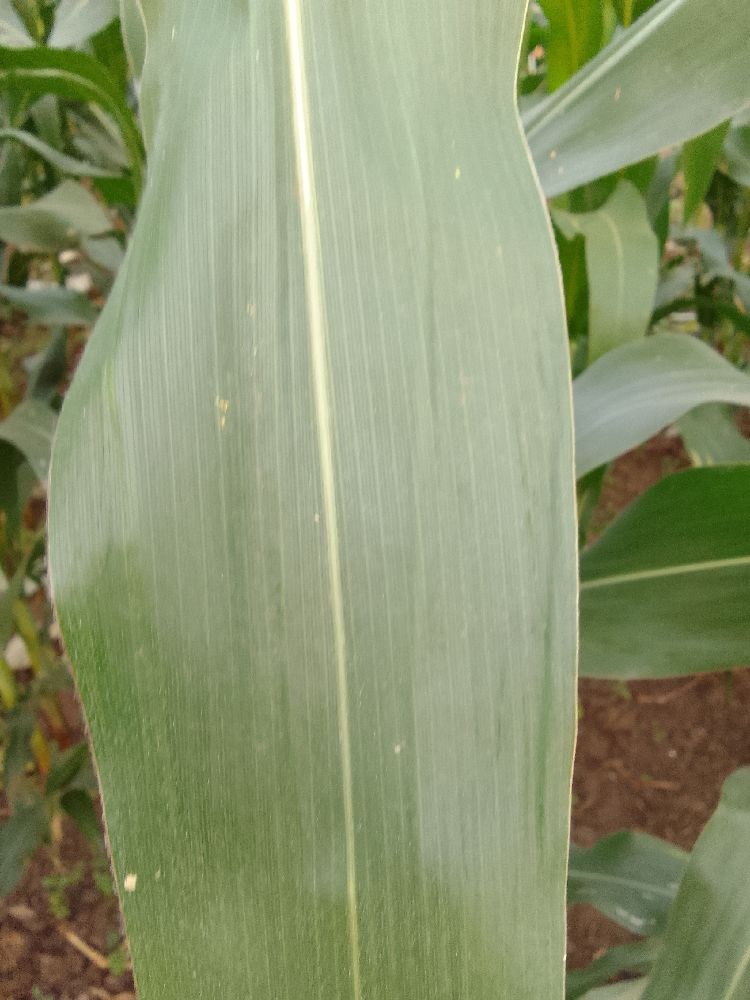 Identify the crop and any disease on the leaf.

common bean, healthy
